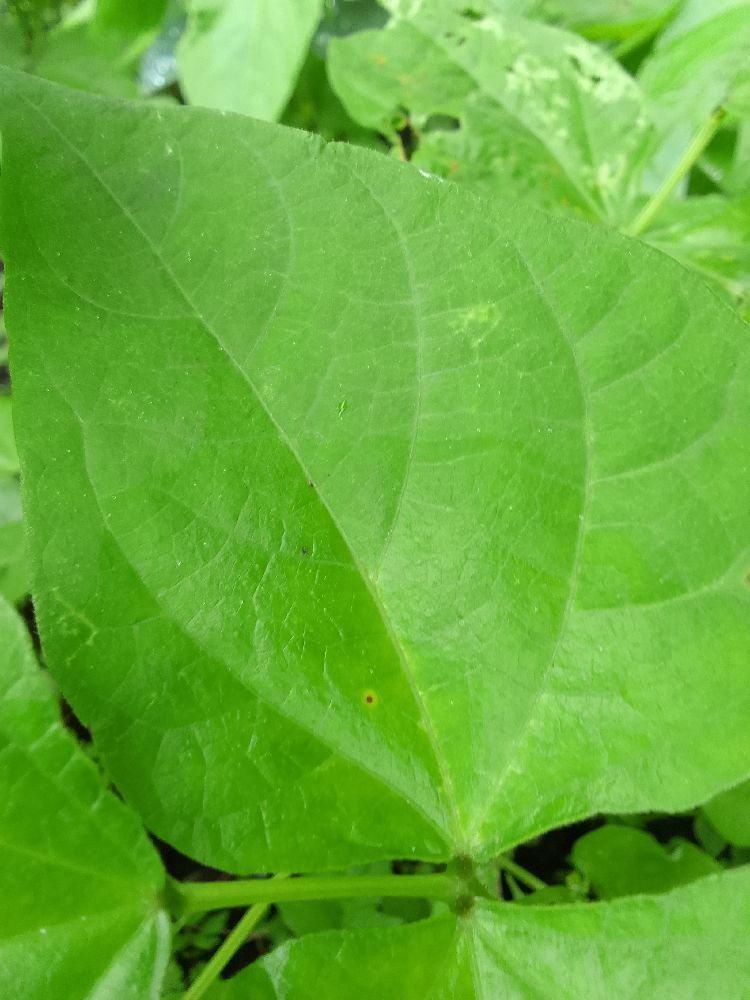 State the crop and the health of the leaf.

common bean, healthy
